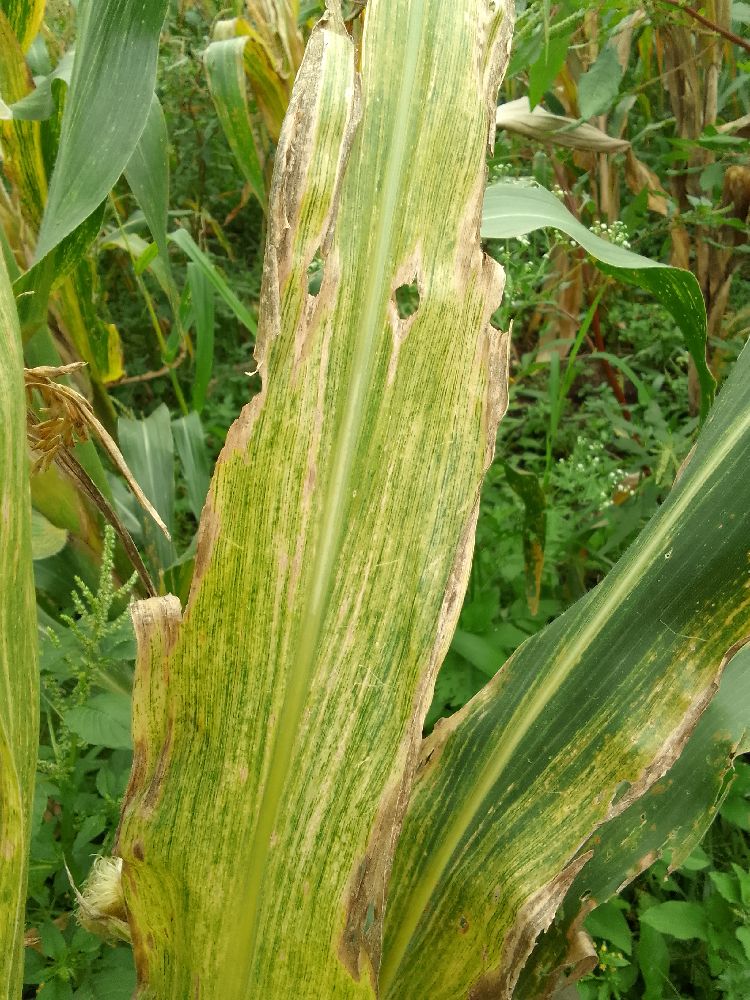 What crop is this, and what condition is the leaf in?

maize, maize lethal necrosis
